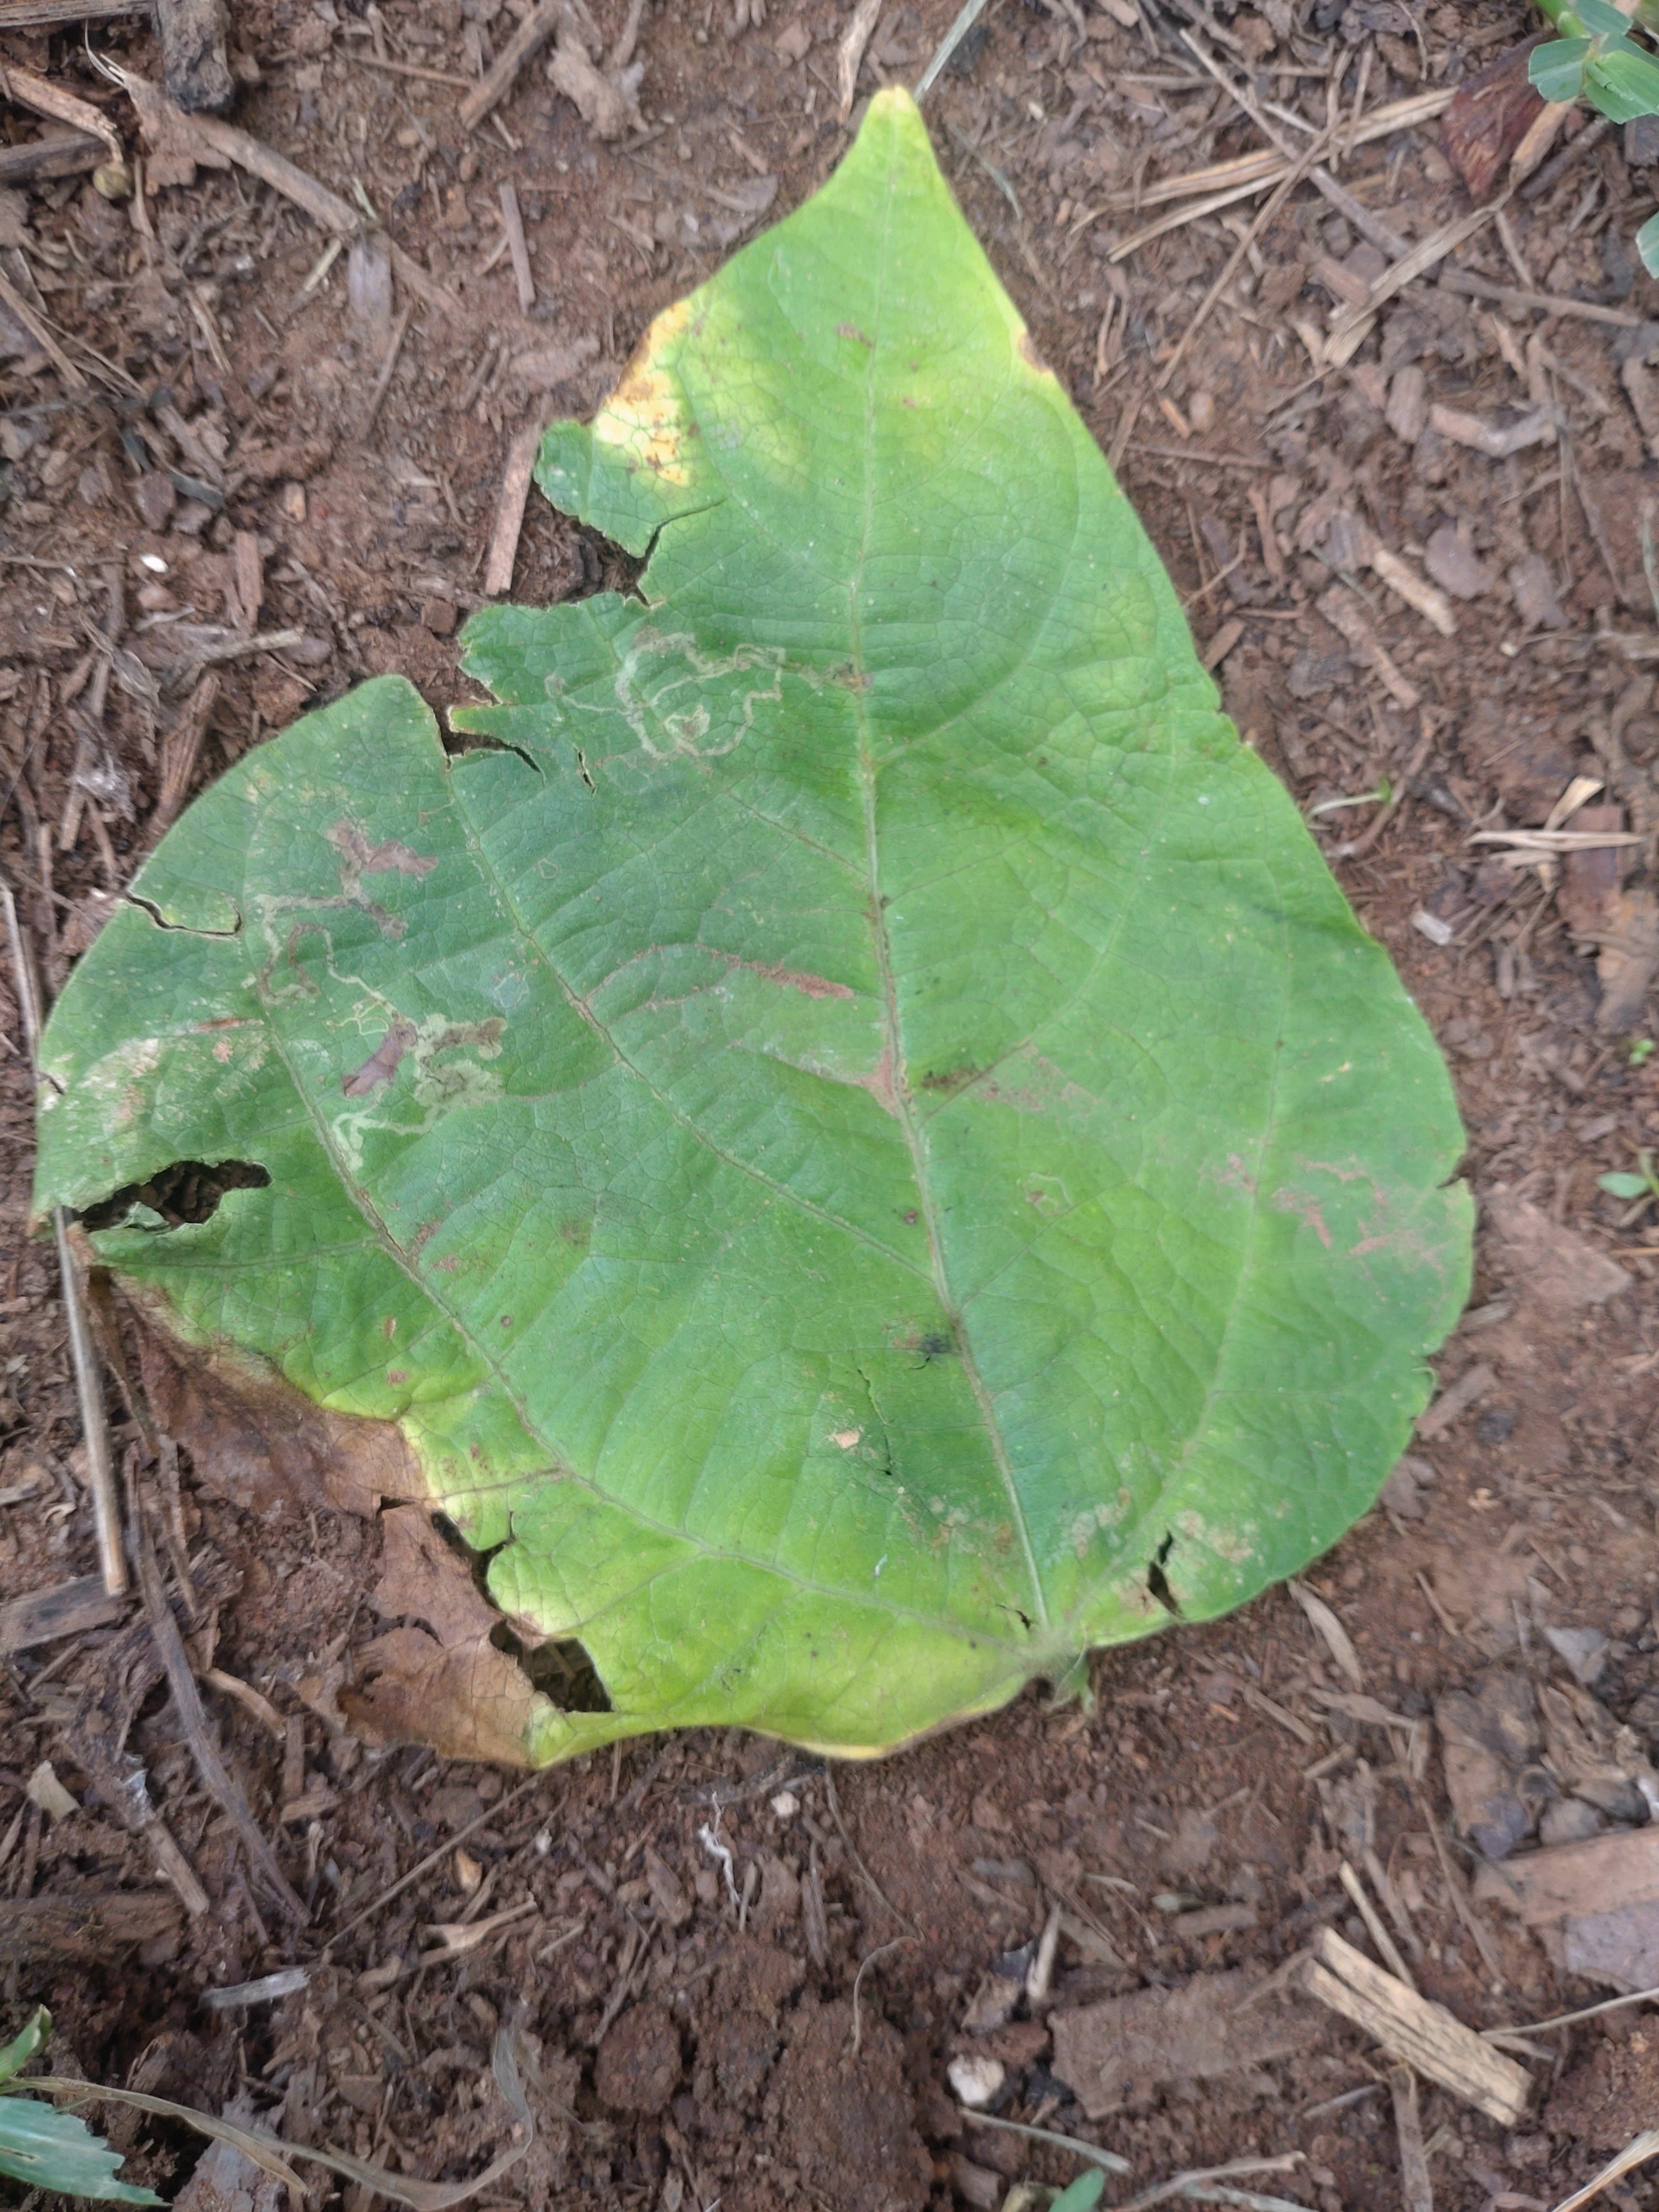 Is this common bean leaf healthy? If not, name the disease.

anthracnose
